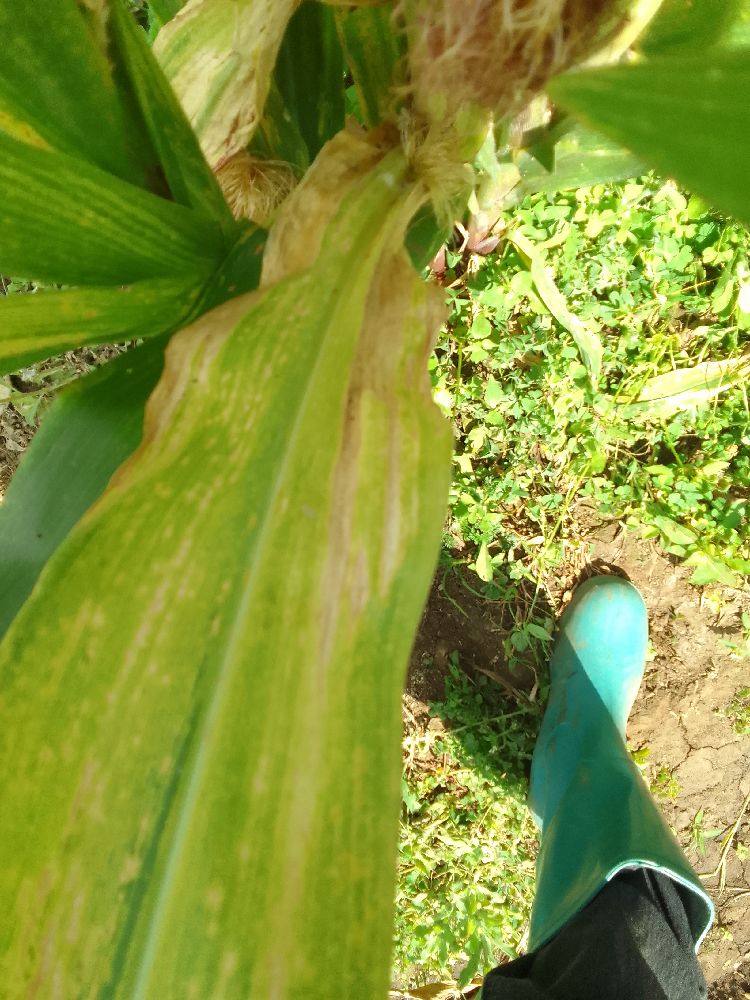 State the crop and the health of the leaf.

maize, maize lethal necrosis
